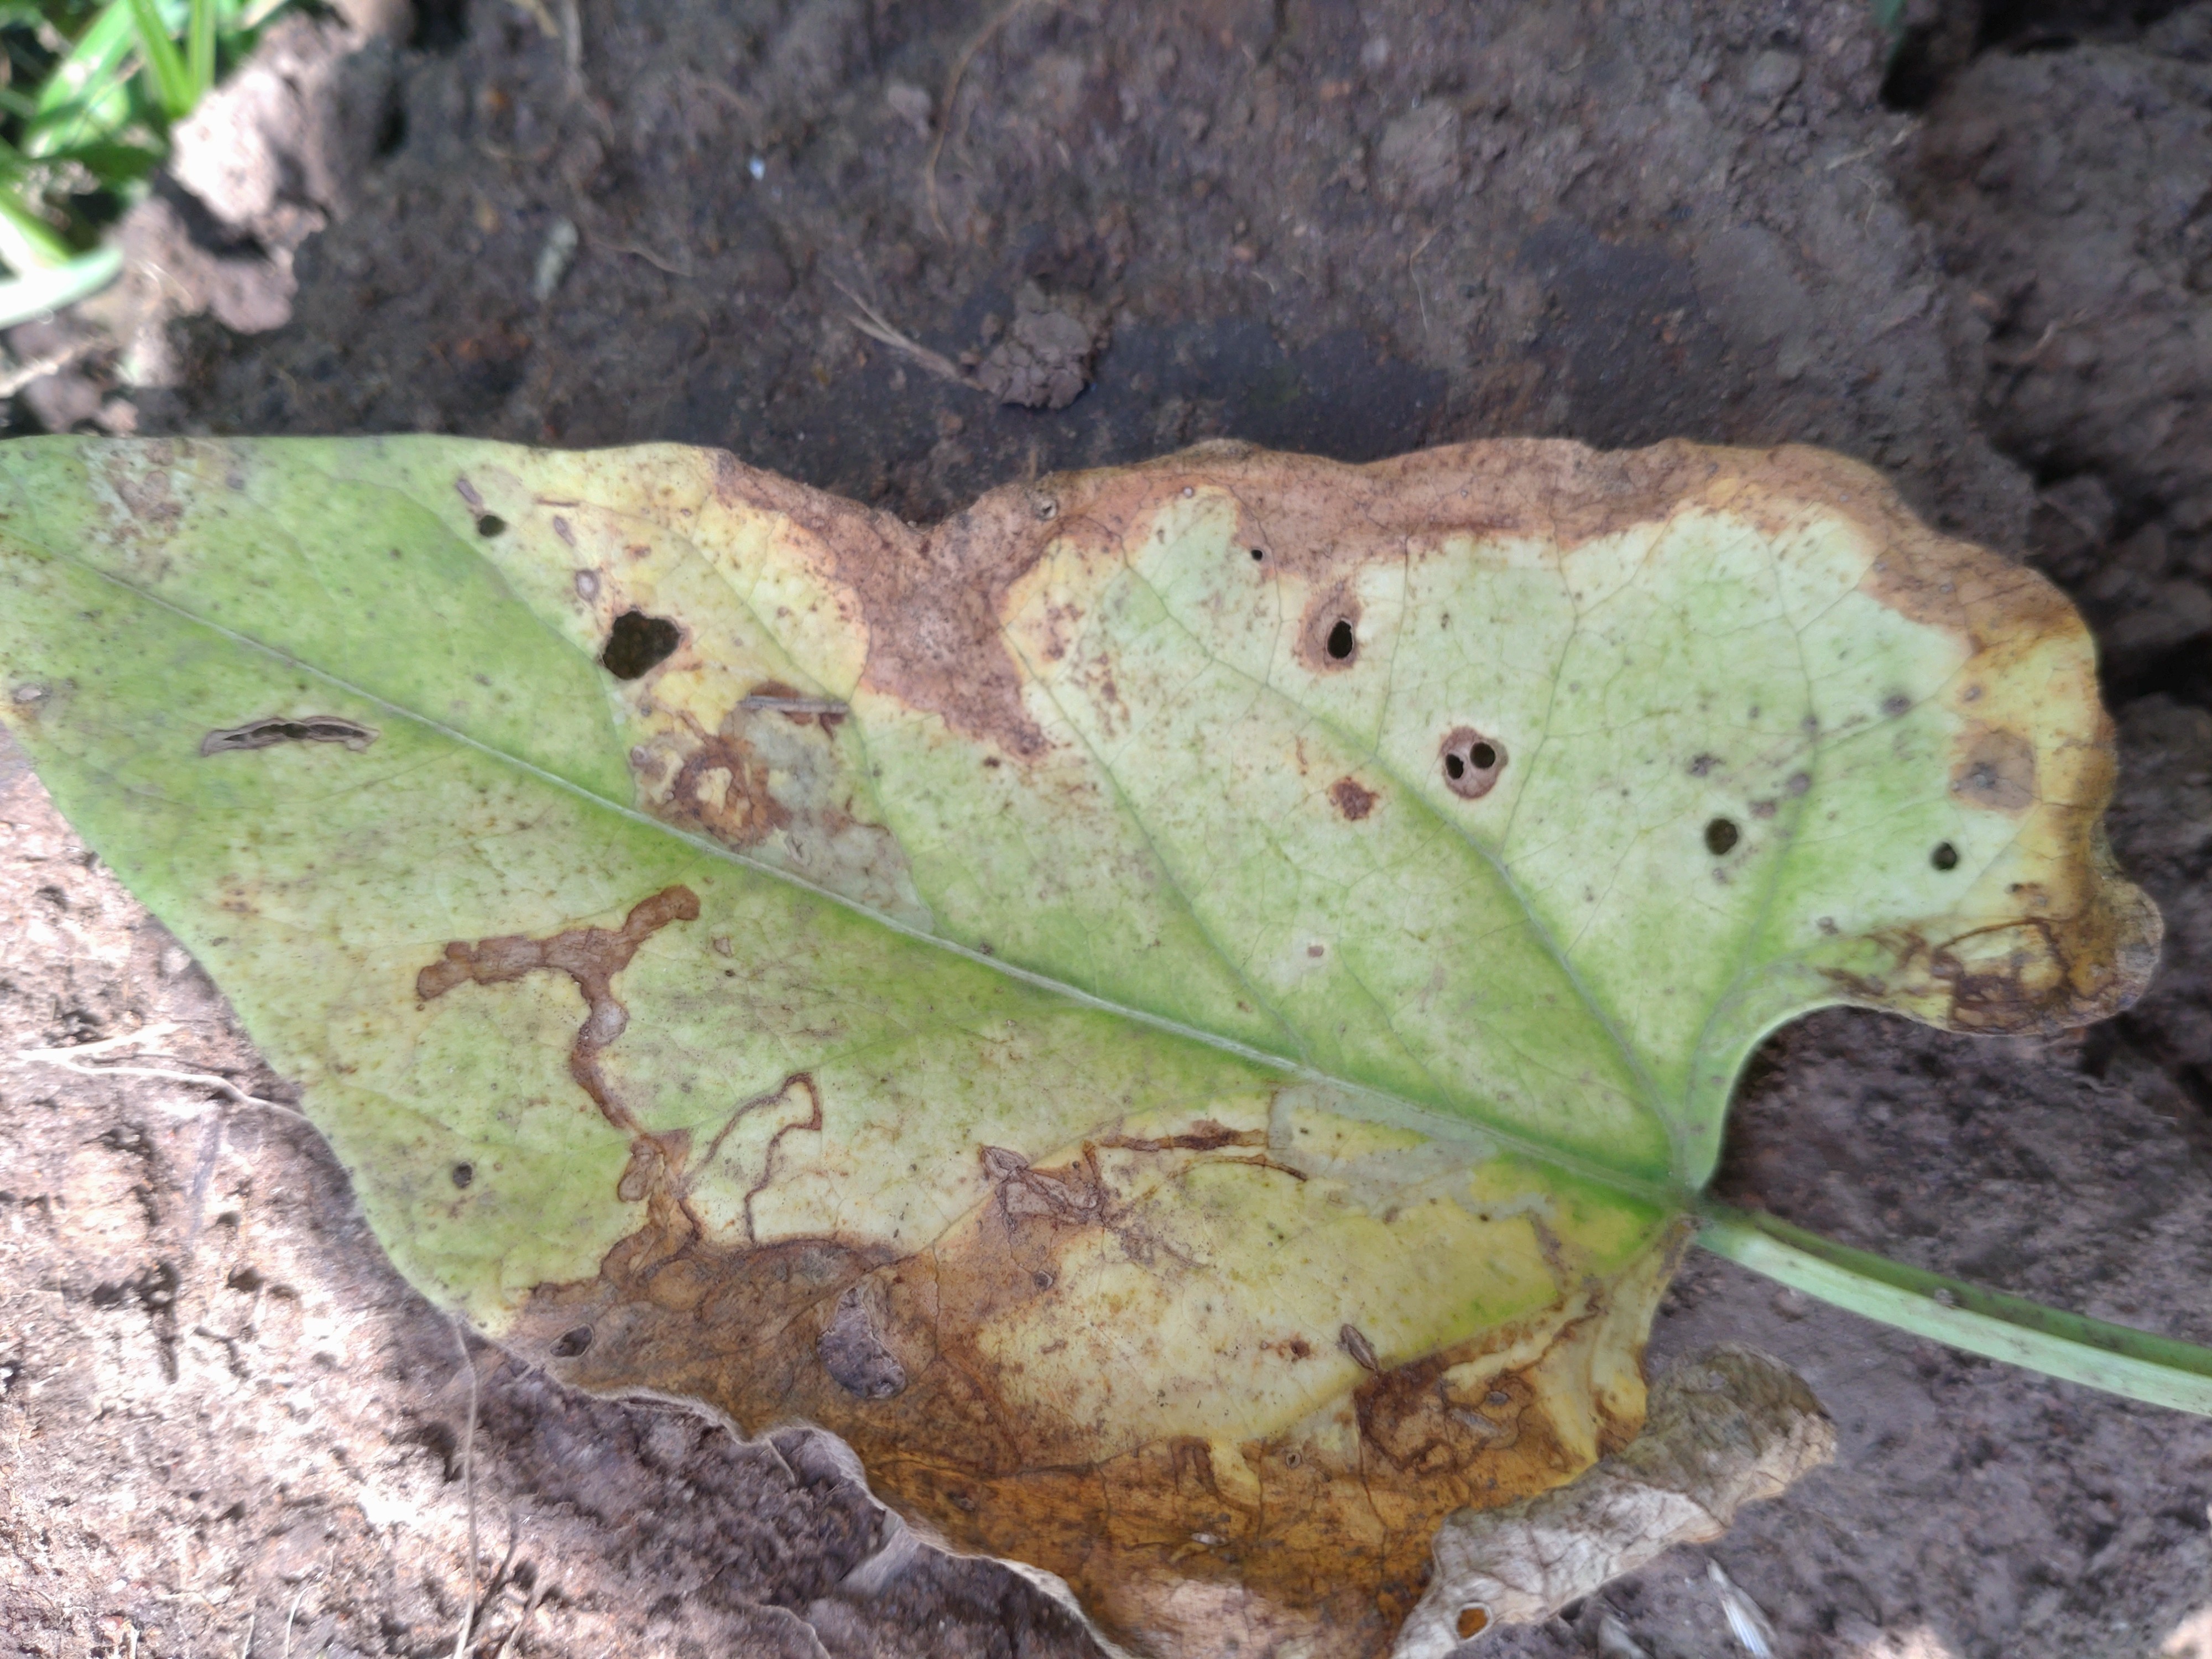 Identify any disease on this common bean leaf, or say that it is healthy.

anthracnose
